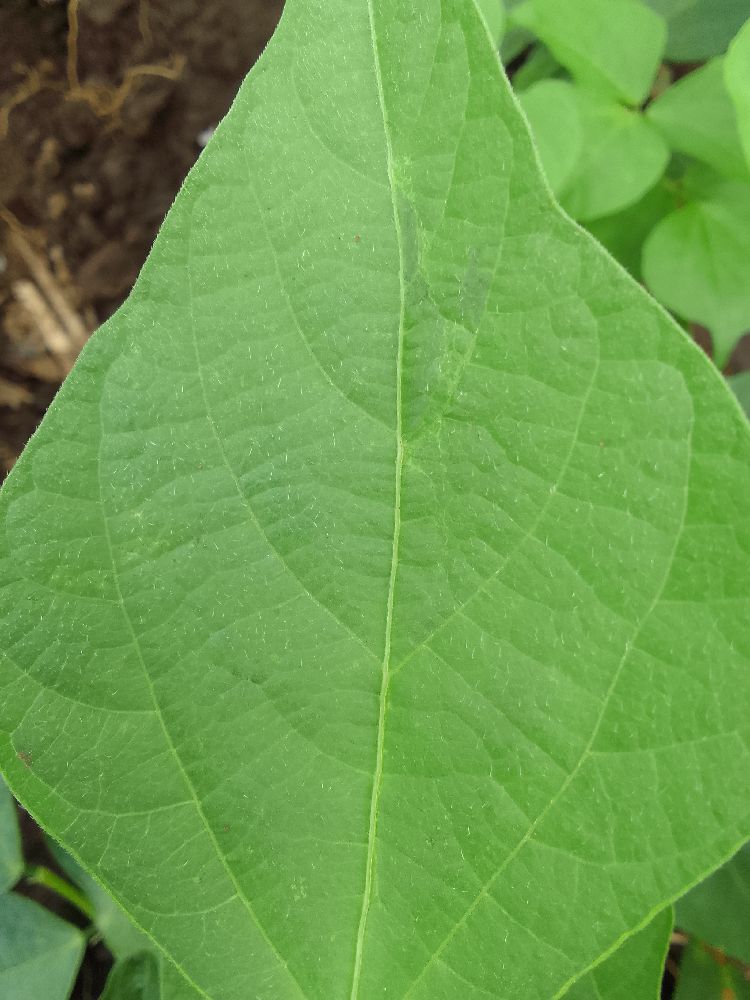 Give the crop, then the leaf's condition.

common bean, healthy
